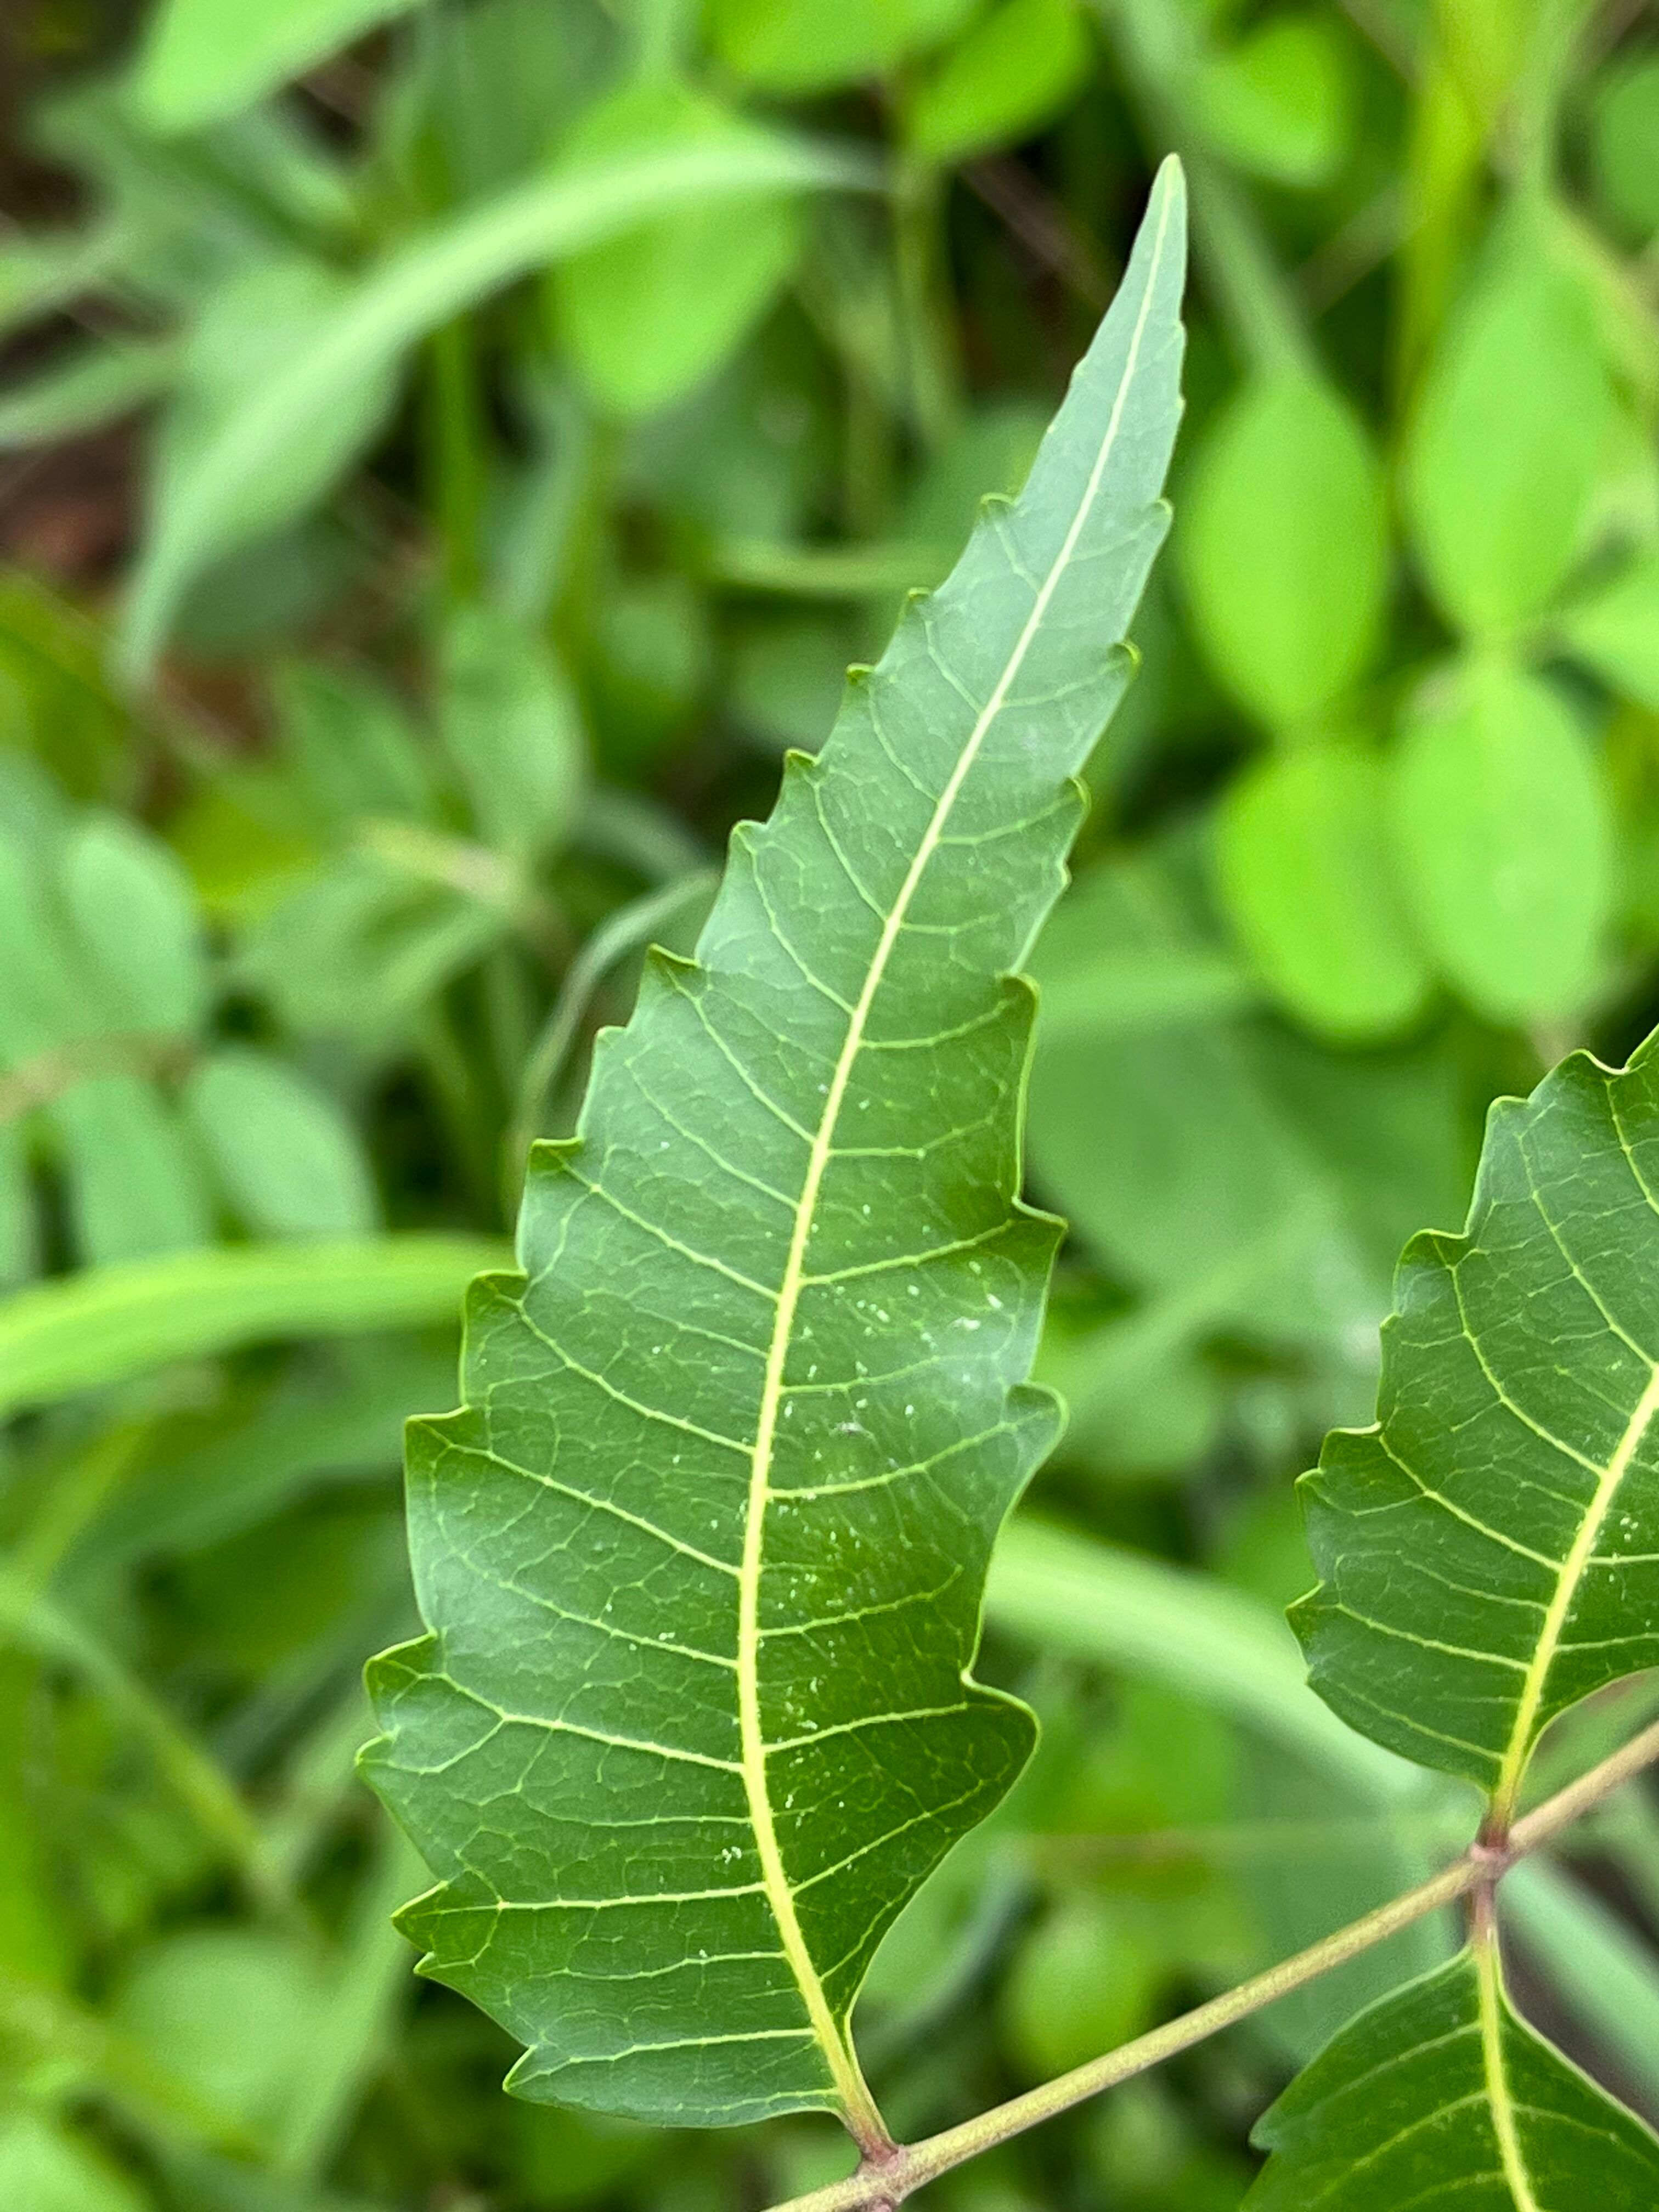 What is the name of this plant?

neem
